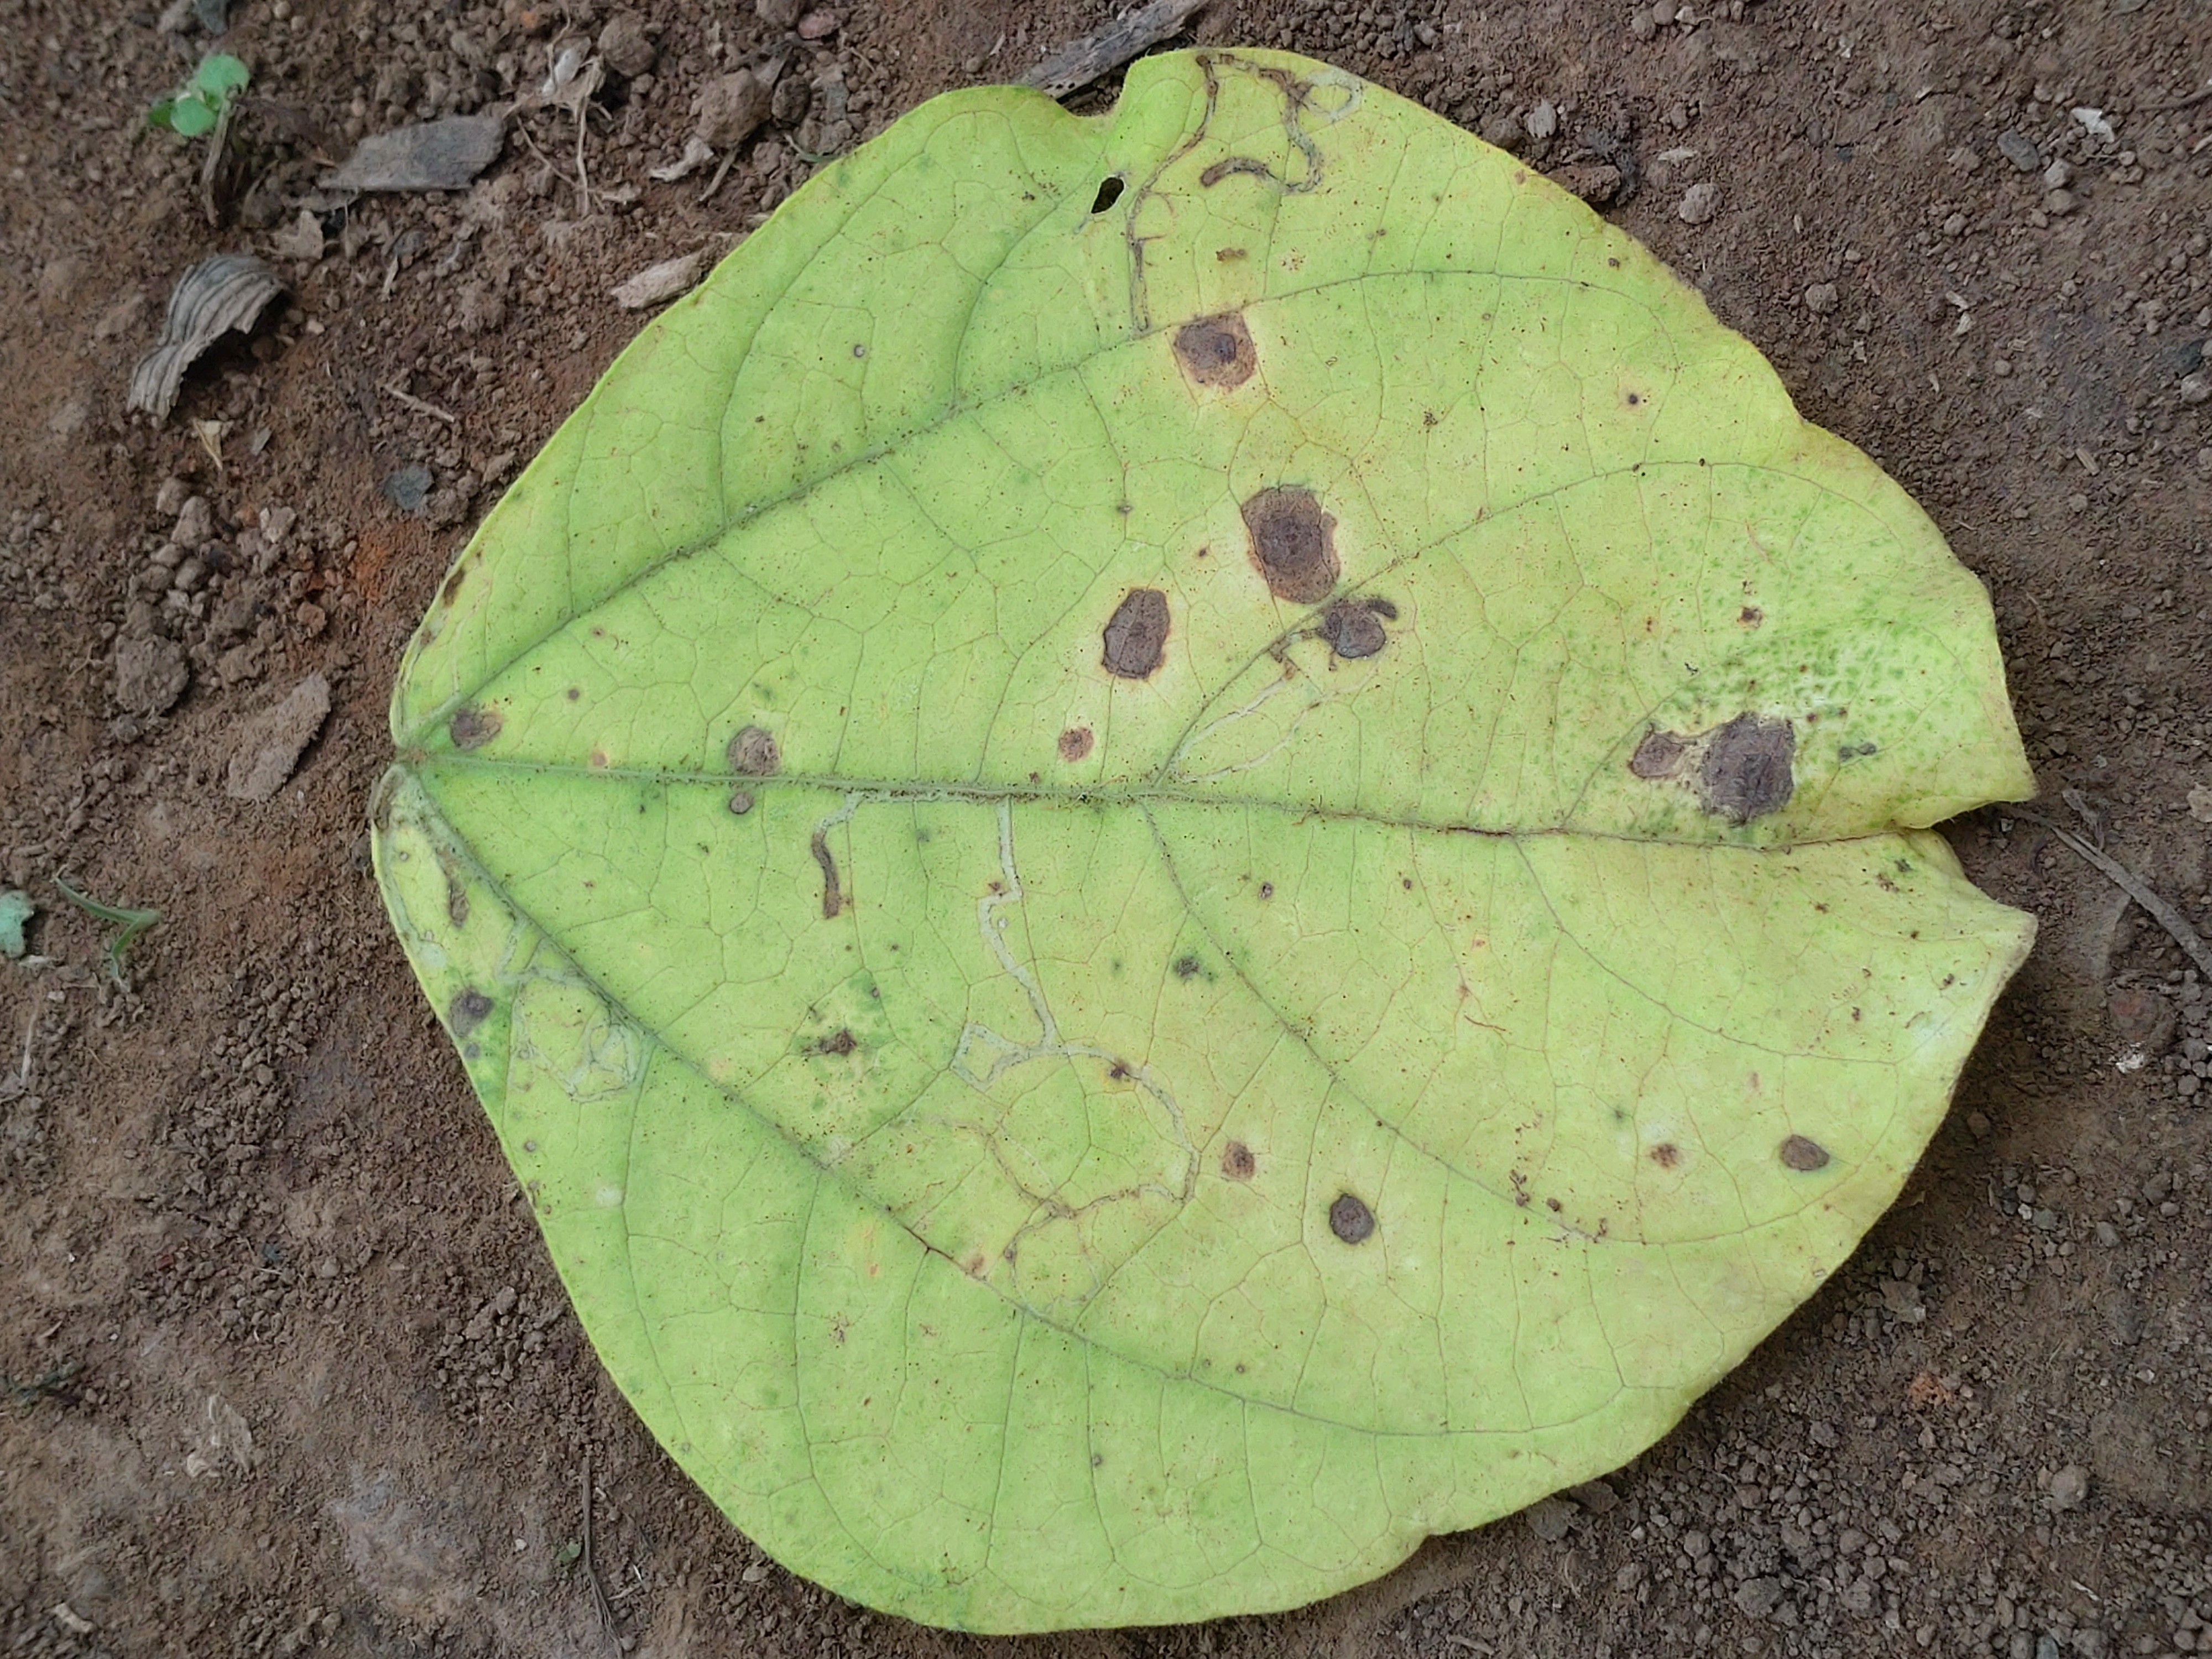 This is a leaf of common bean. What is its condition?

anthracnose
